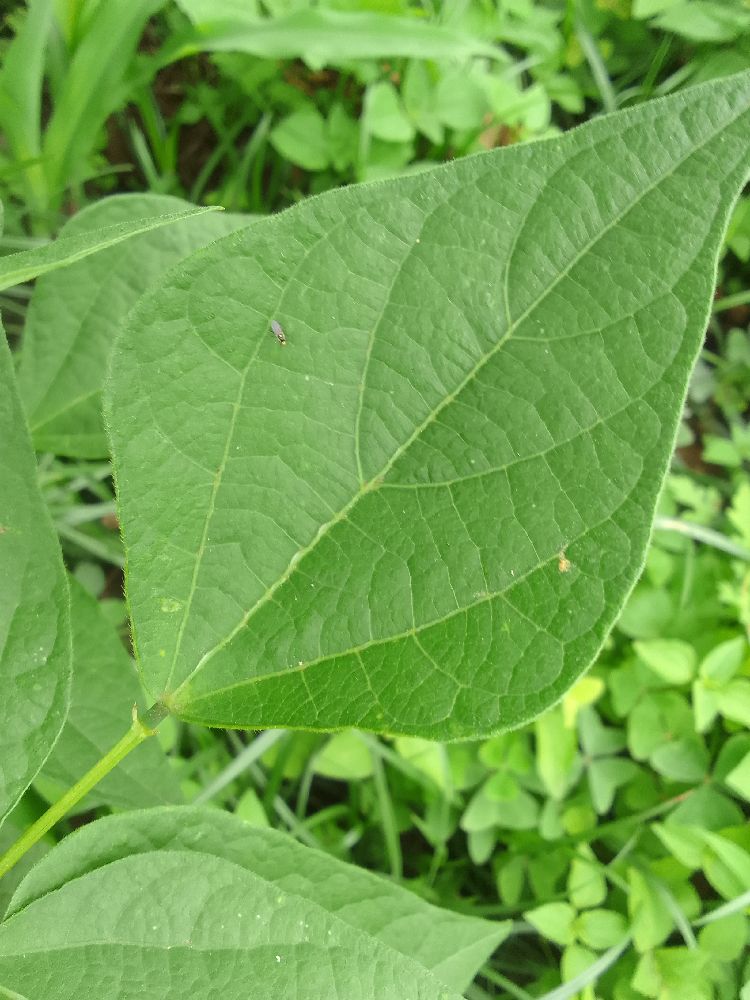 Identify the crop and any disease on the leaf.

common bean, healthy
